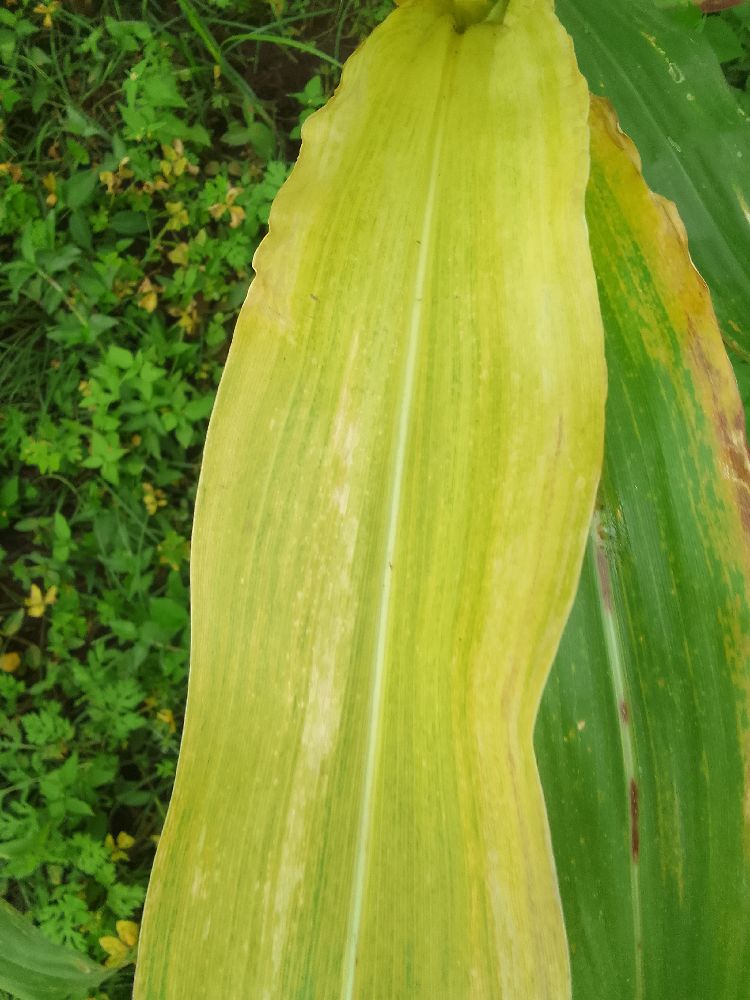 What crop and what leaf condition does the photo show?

maize, maize lethal necrosis
